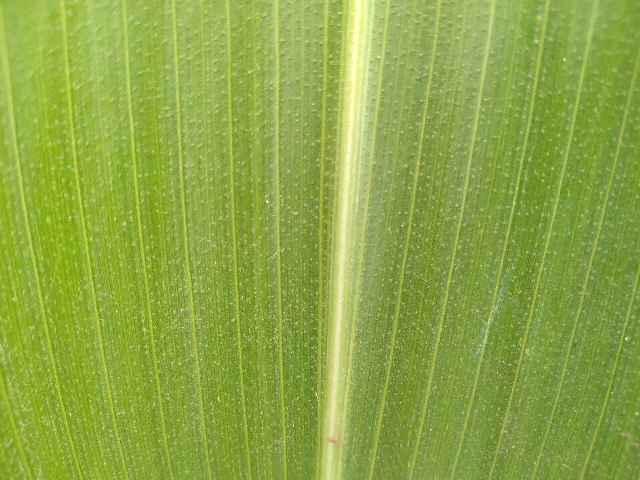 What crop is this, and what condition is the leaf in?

maize, healthy
